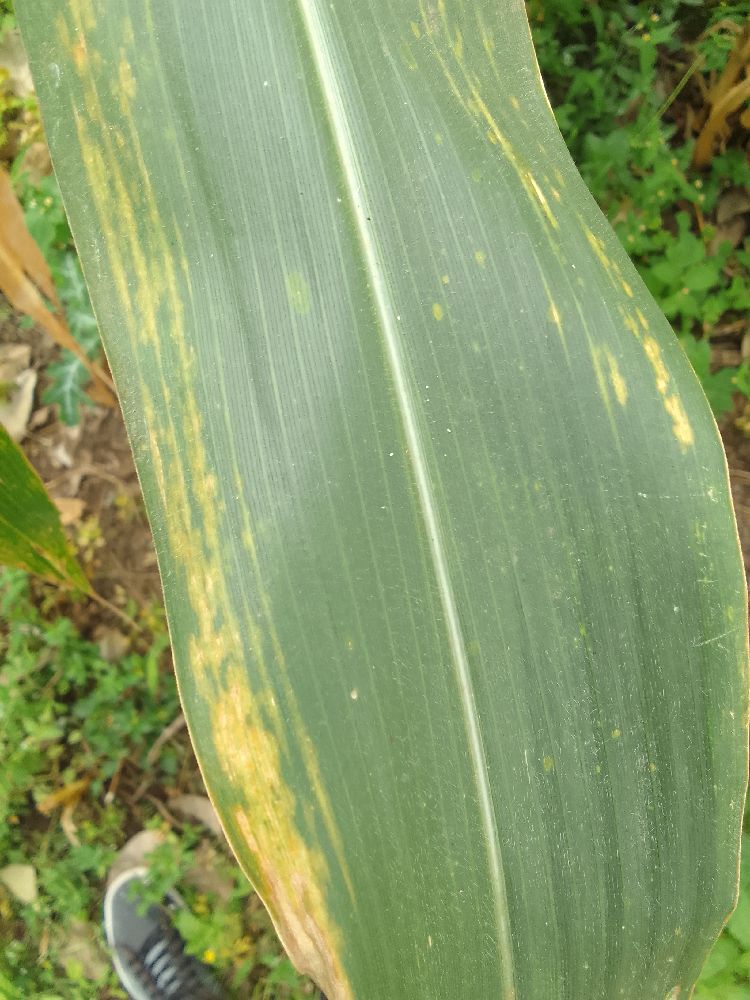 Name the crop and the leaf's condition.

maize, maize lethal necrosis
